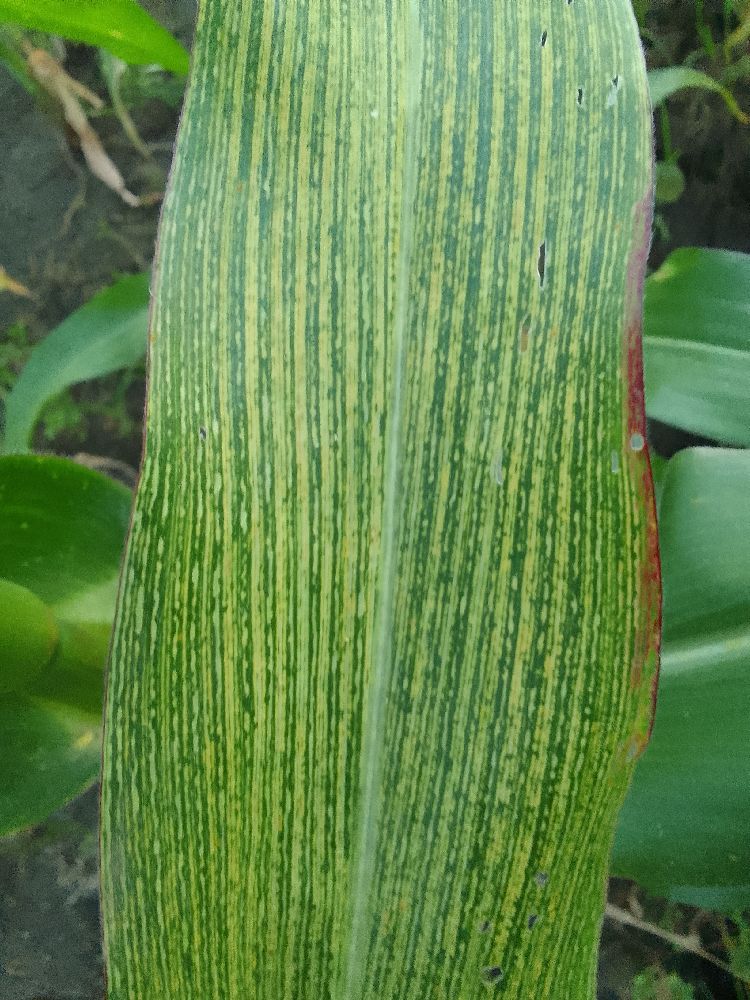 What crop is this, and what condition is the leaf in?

maize, maize streak virus
